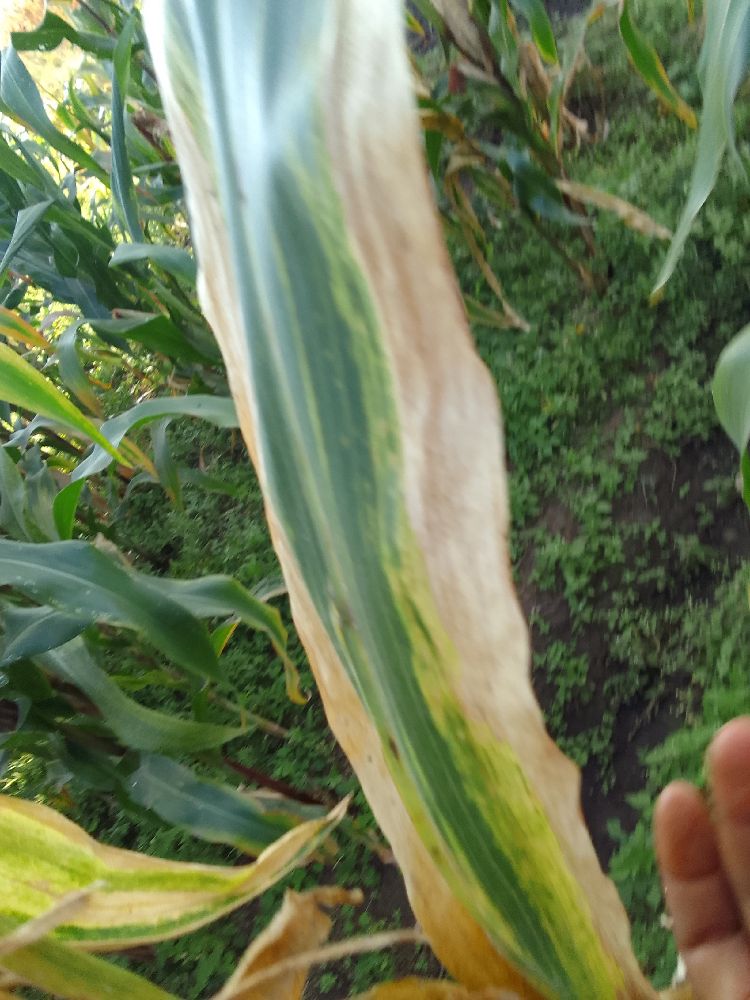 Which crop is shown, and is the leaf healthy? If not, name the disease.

maize, maize lethal necrosis
